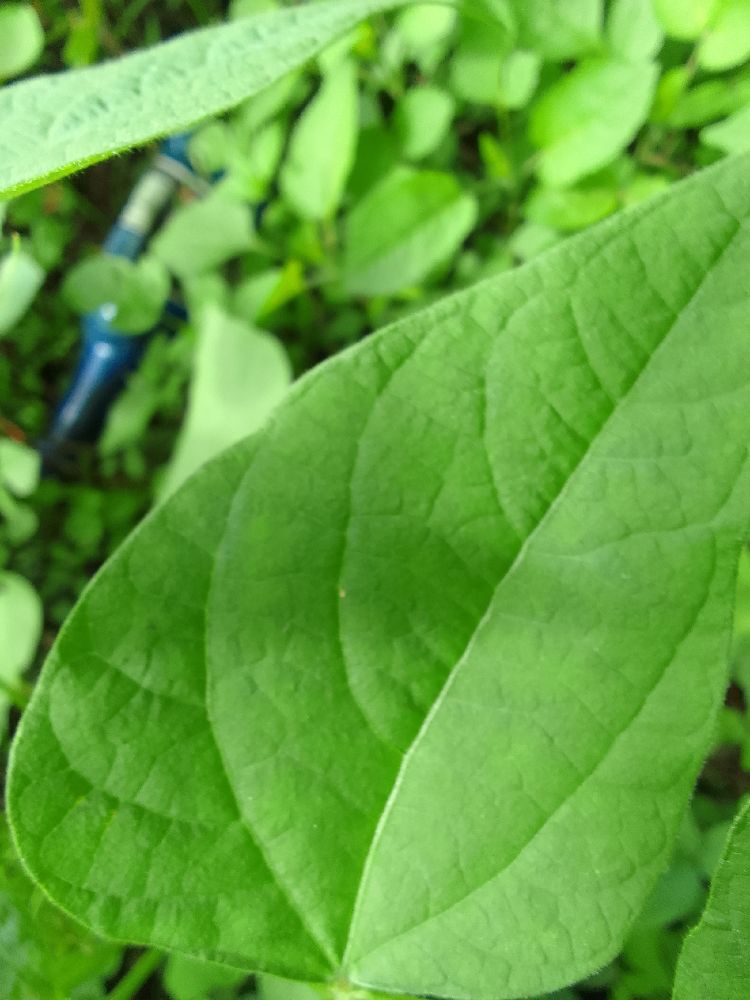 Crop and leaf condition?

common bean, healthy
